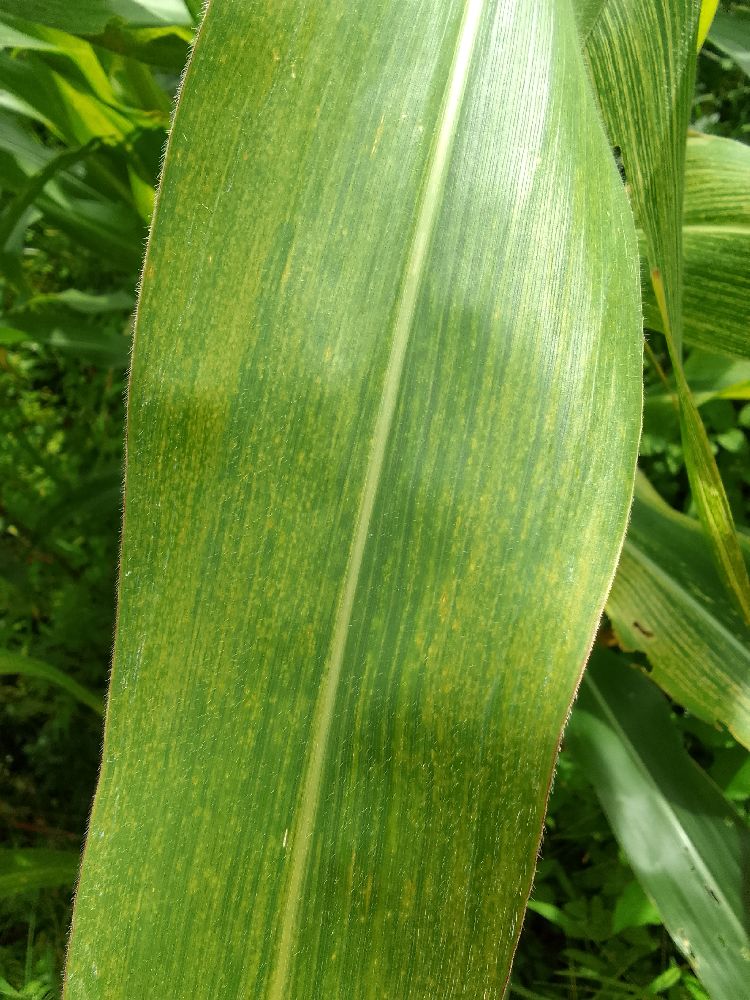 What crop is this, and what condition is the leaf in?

maize, maize lethal necrosis
